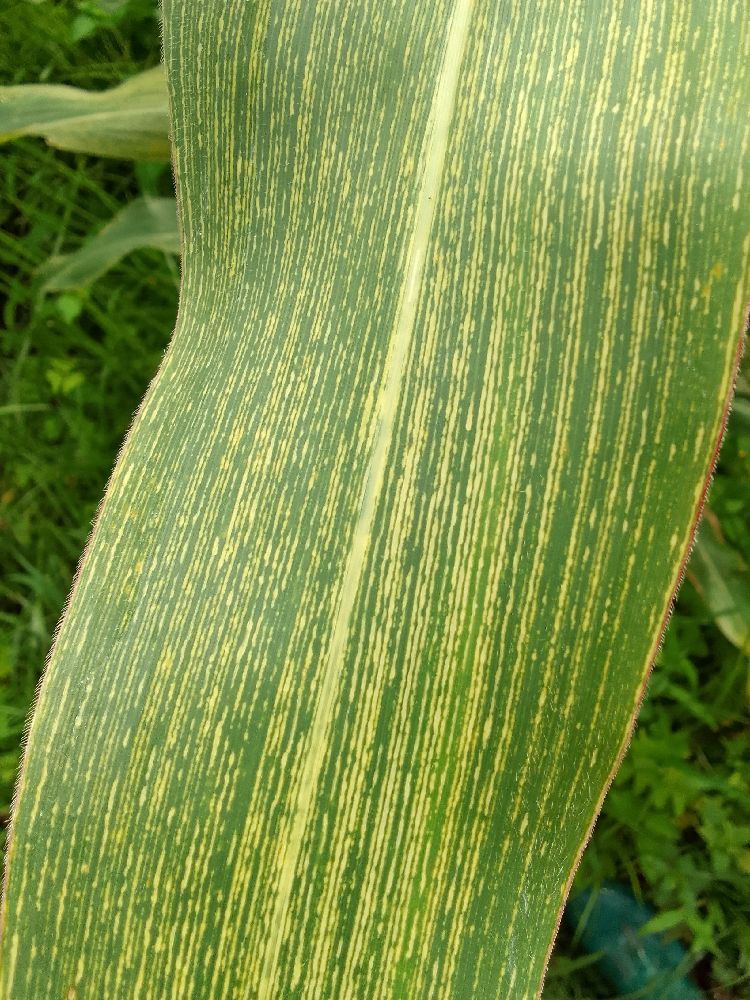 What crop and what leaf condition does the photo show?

maize, maize streak virus
